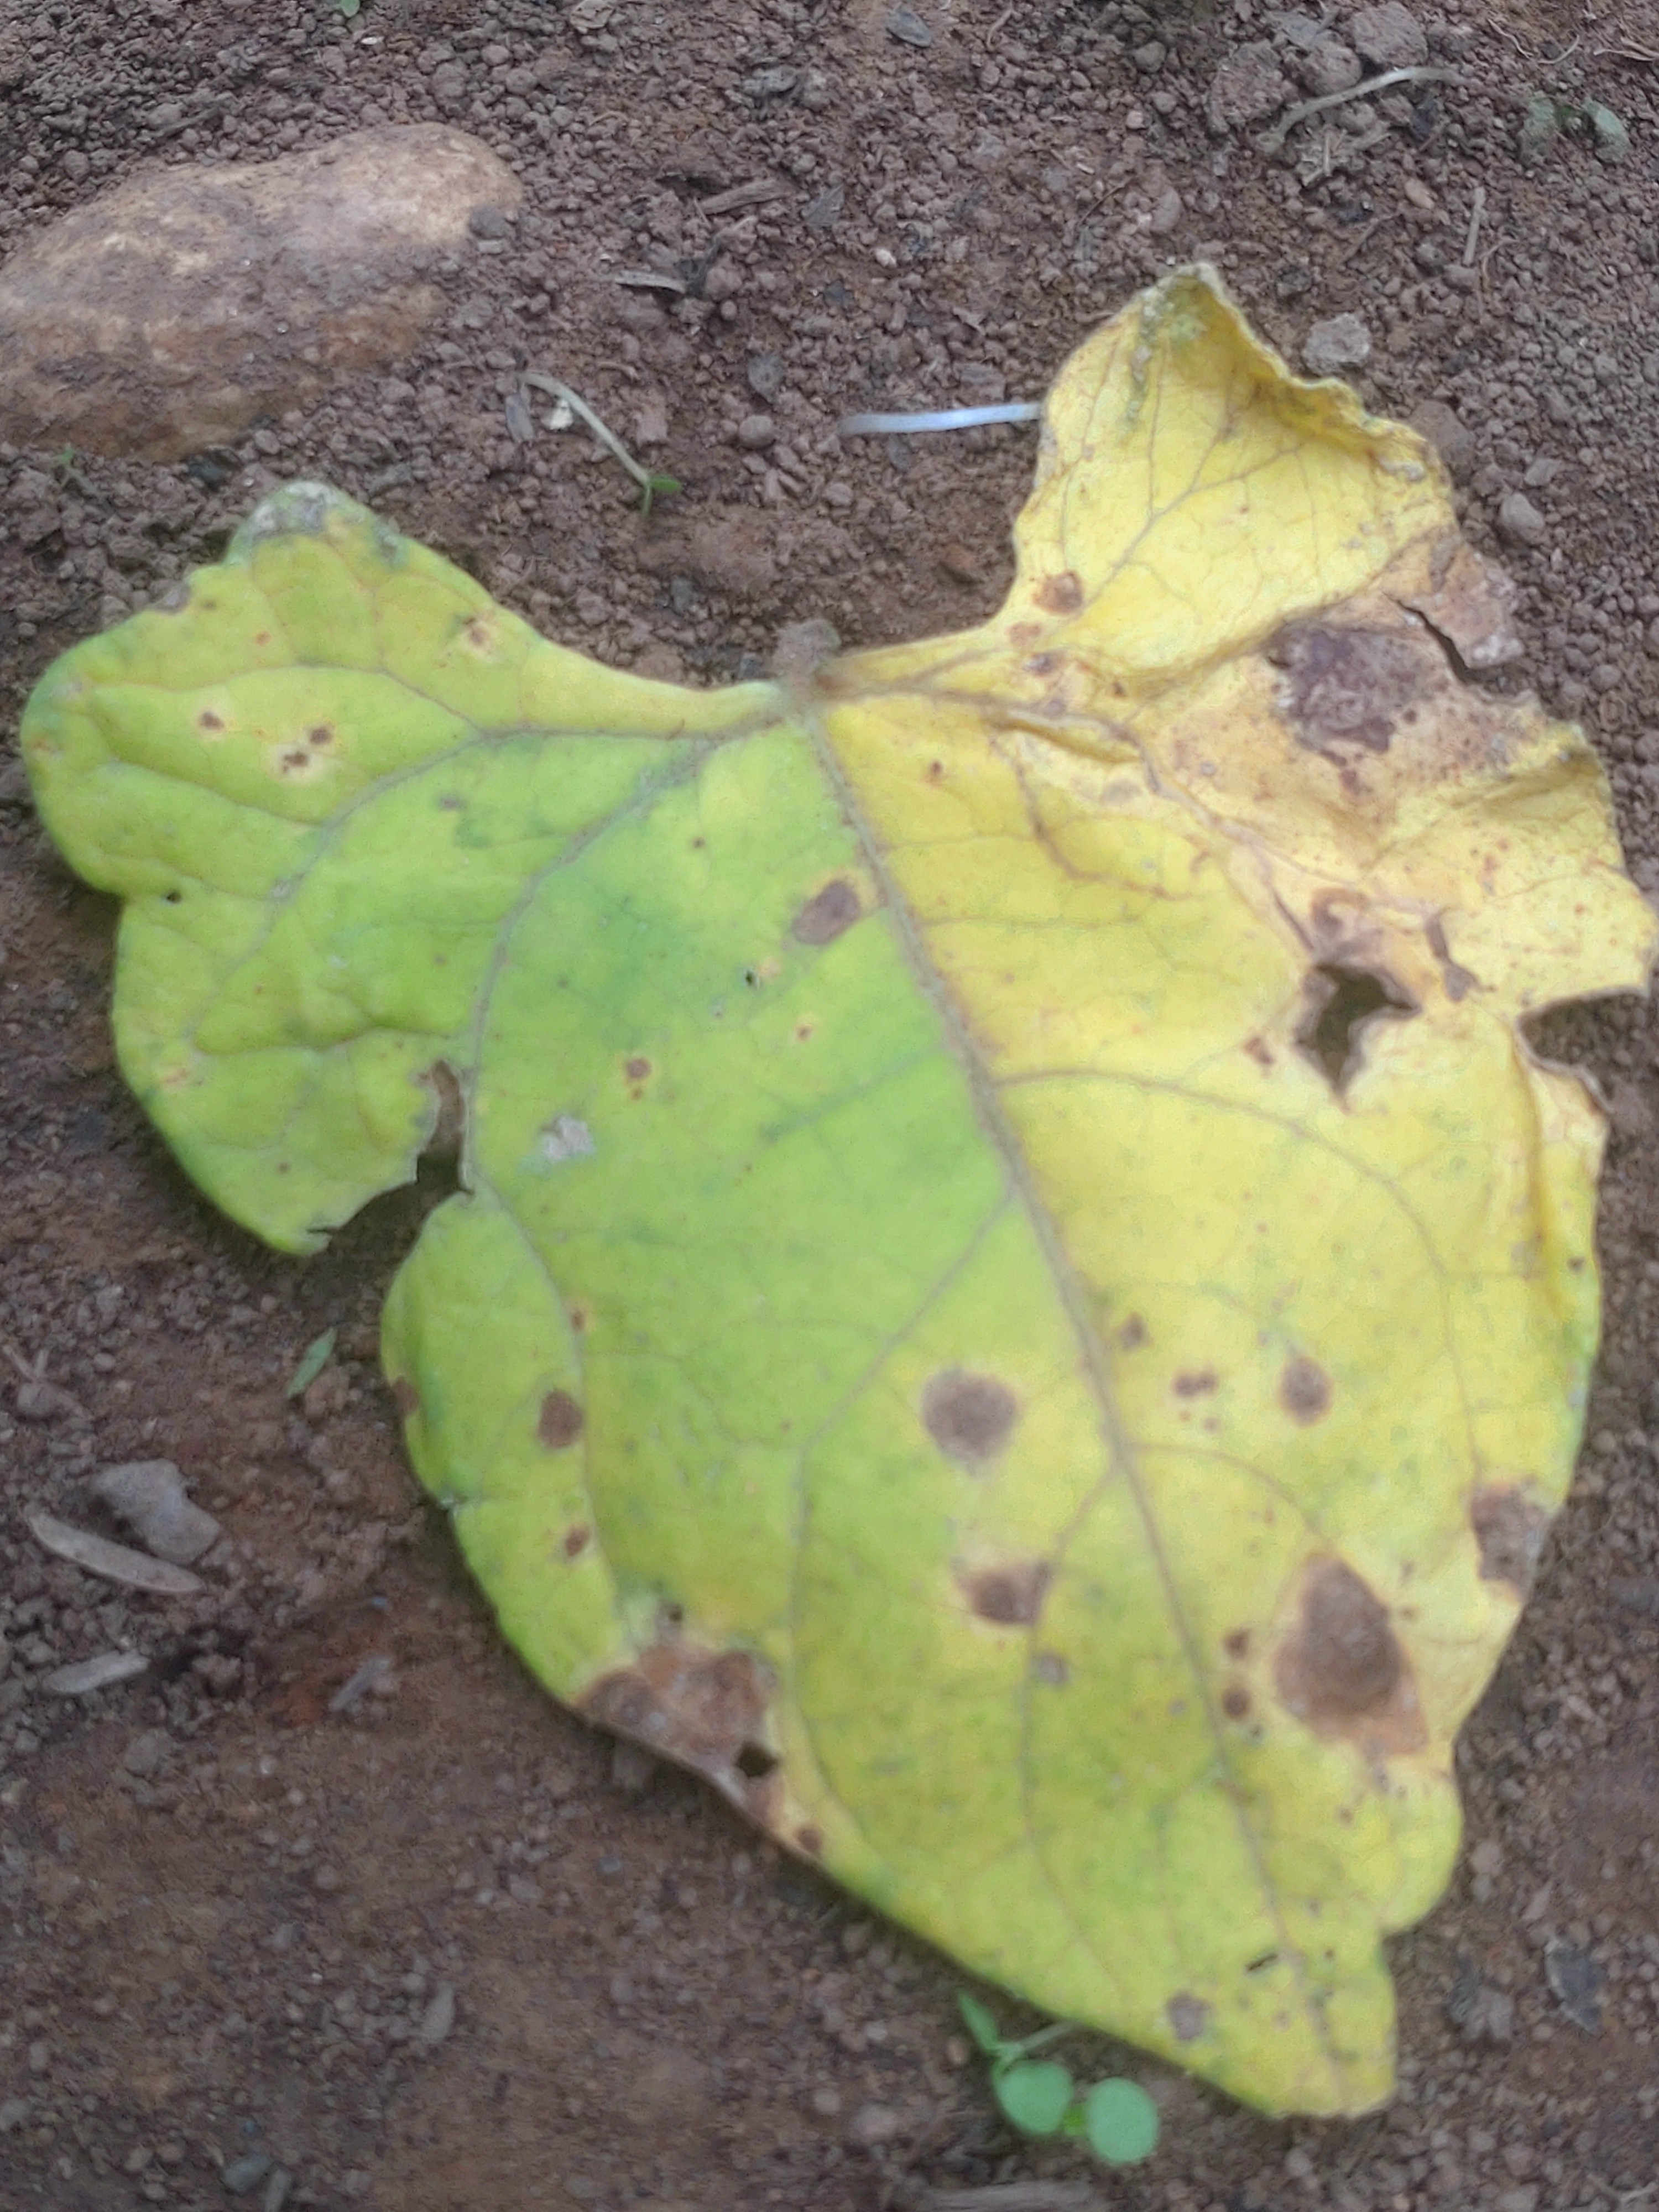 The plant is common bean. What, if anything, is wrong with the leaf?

anthracnose
